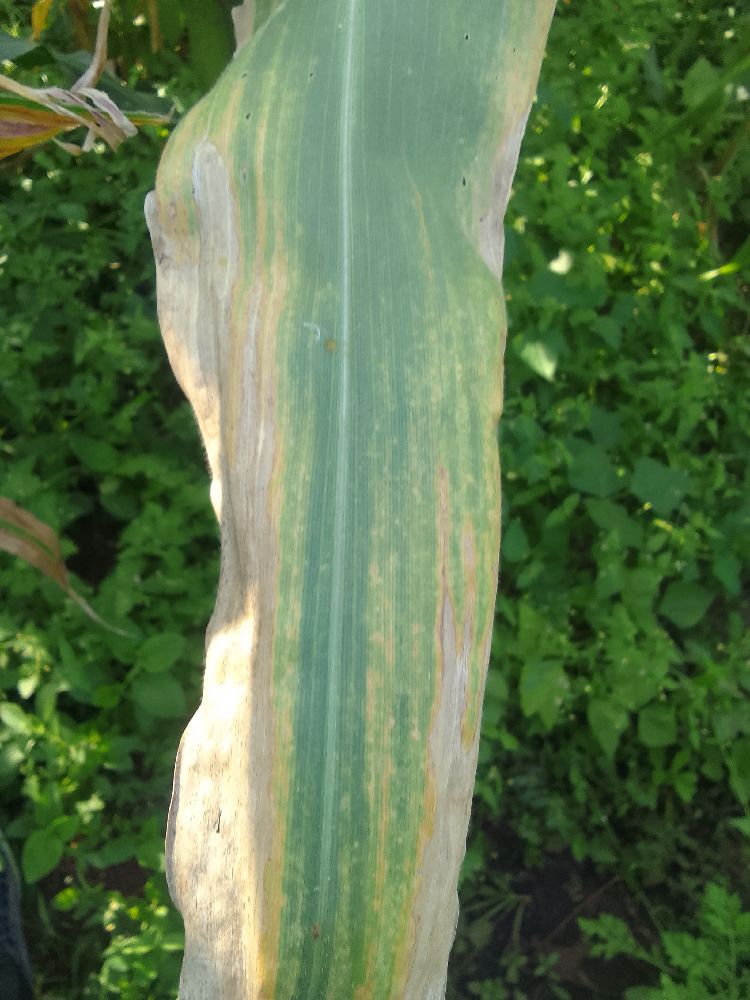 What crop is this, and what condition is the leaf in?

maize, maize lethal necrosis
